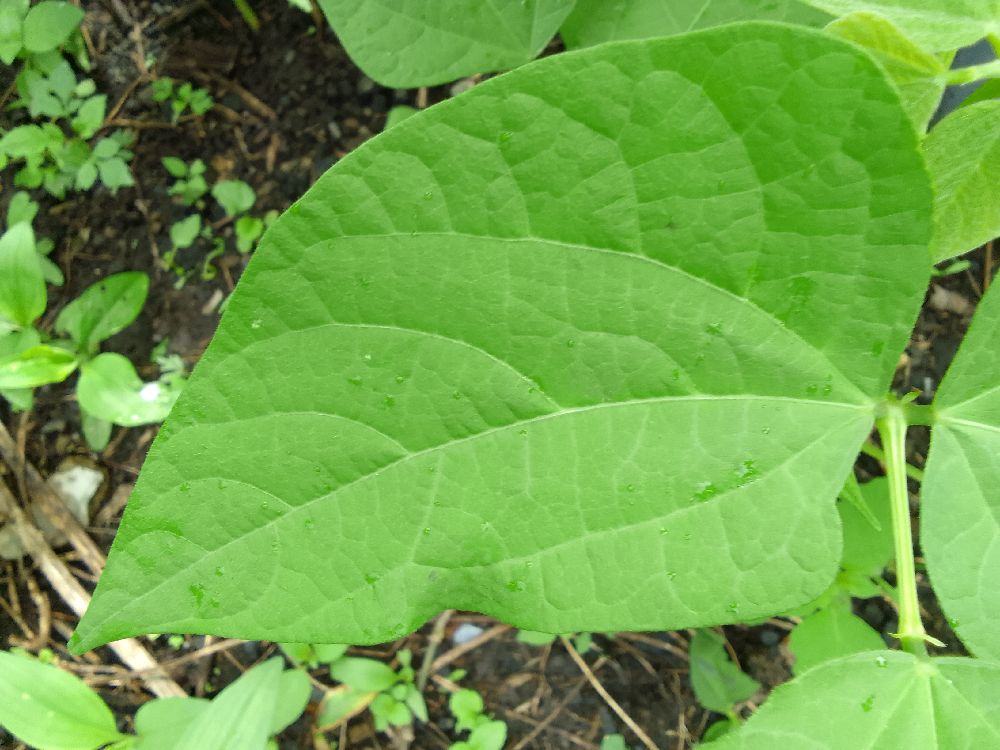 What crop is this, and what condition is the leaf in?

common bean, healthy
